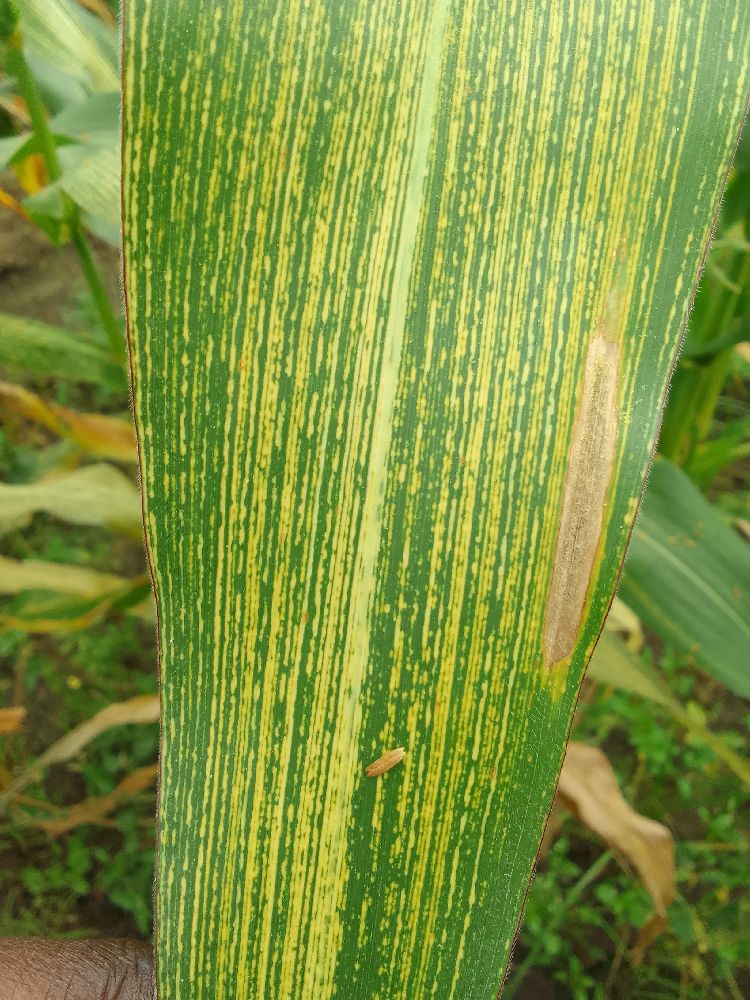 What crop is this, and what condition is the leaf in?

maize, maize streak virus
